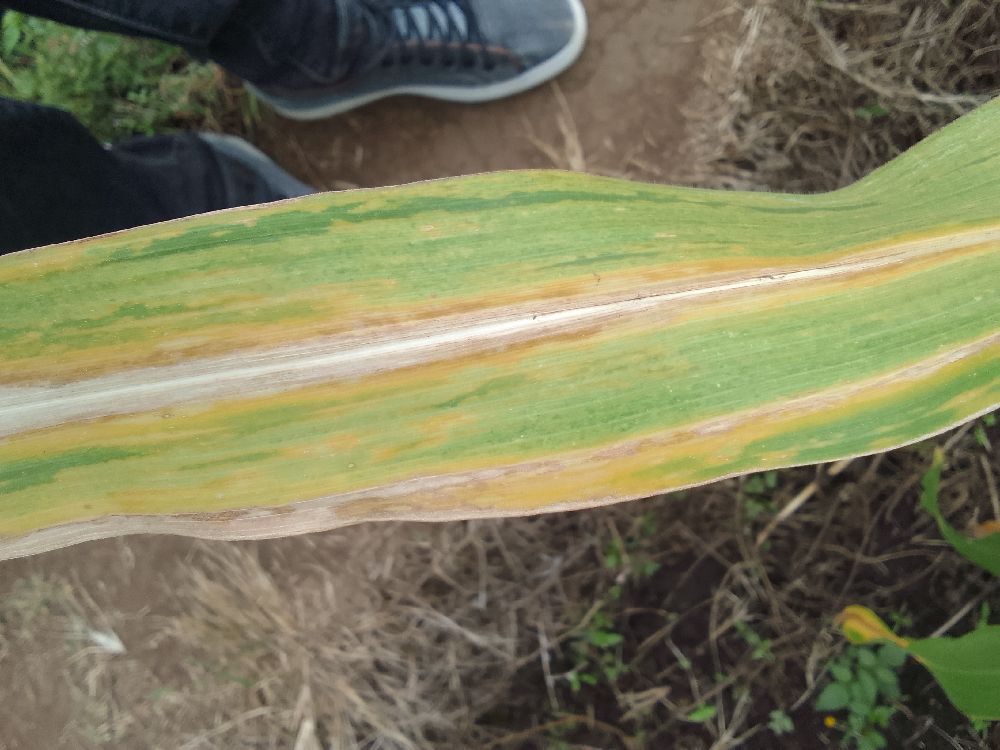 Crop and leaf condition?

maize, maize lethal necrosis
